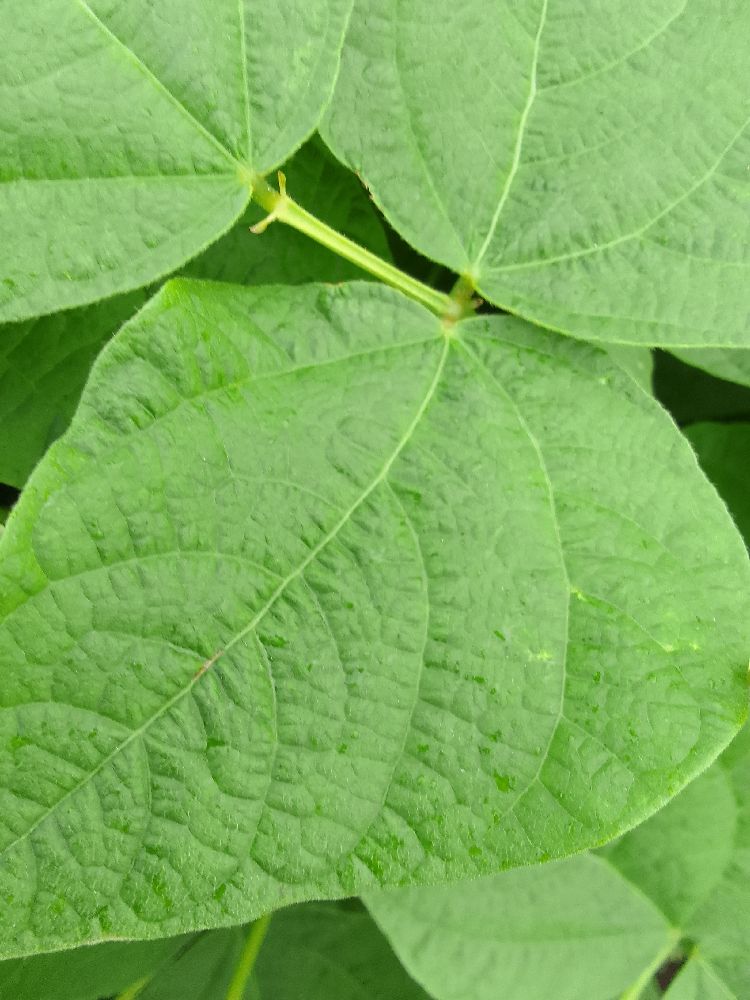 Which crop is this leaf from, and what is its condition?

common bean, healthy
